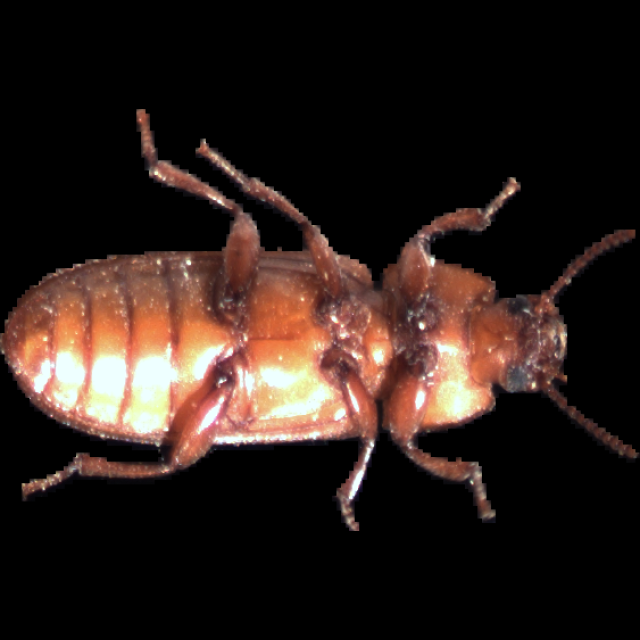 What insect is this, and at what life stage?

mealworm beetle
